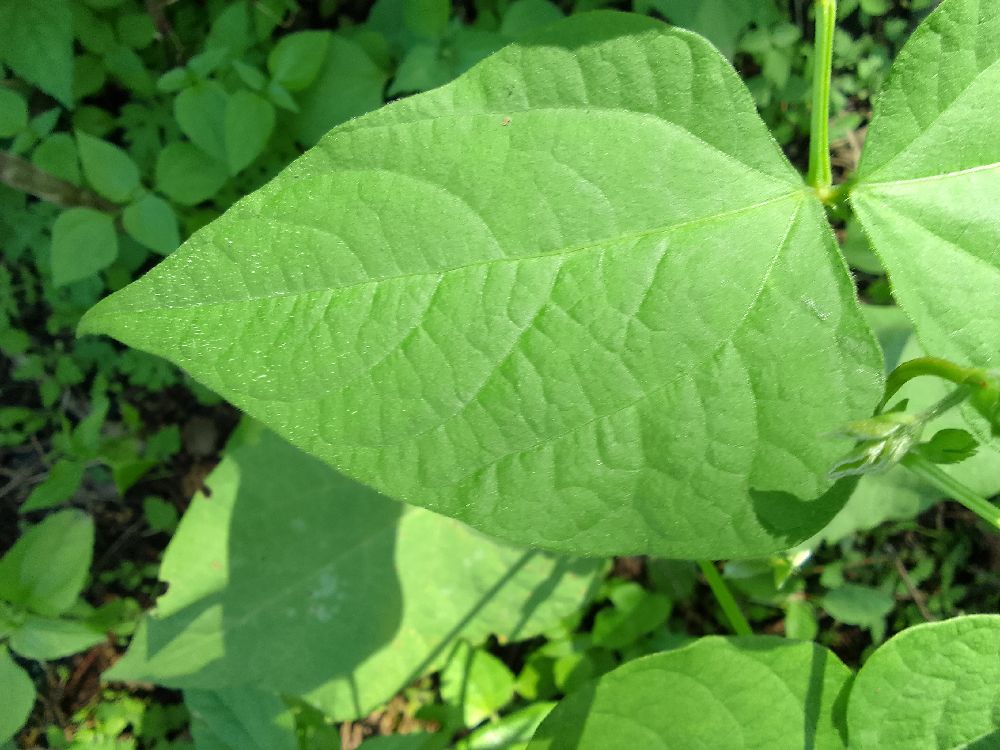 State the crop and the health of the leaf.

common bean, healthy
